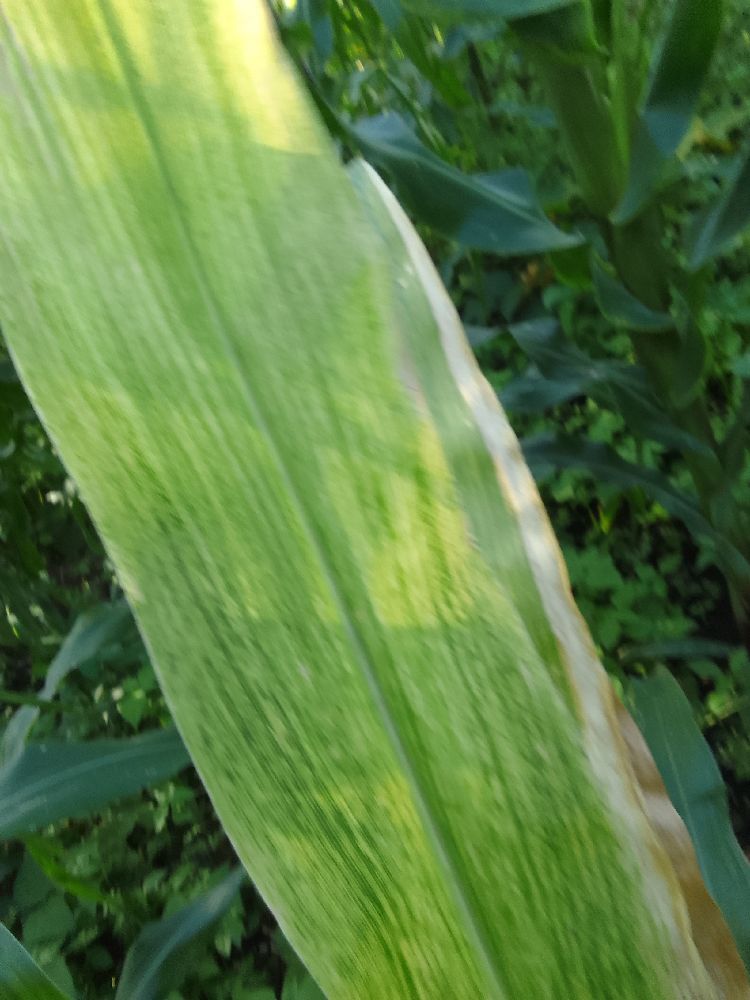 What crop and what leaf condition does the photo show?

maize, maize lethal necrosis
